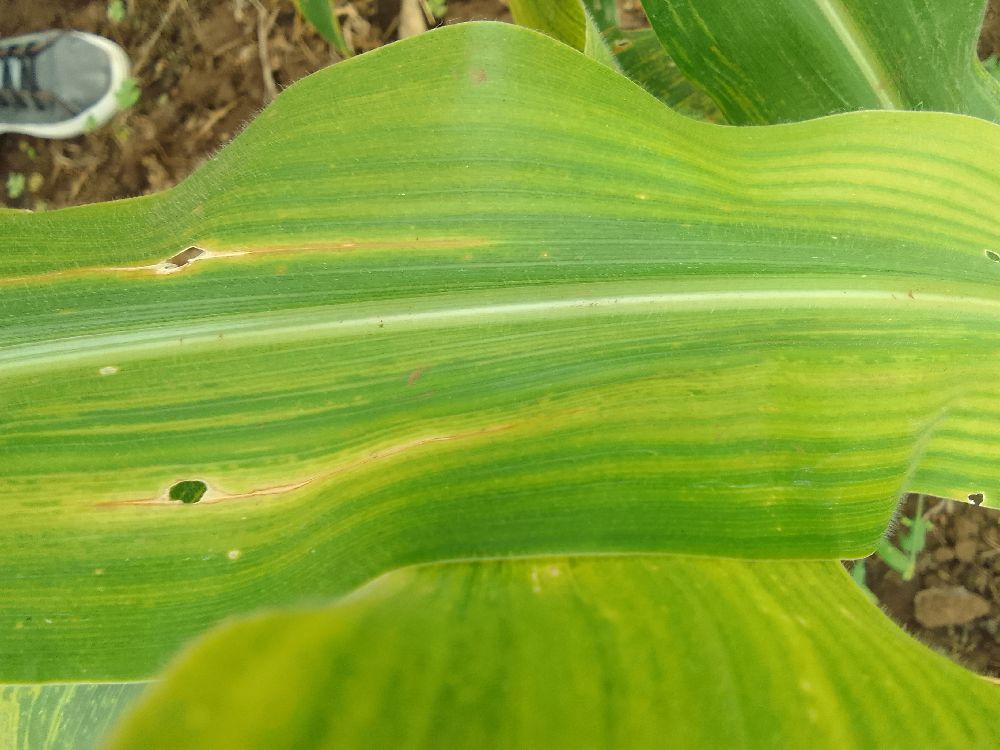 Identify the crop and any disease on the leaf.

maize, maize lethal necrosis
